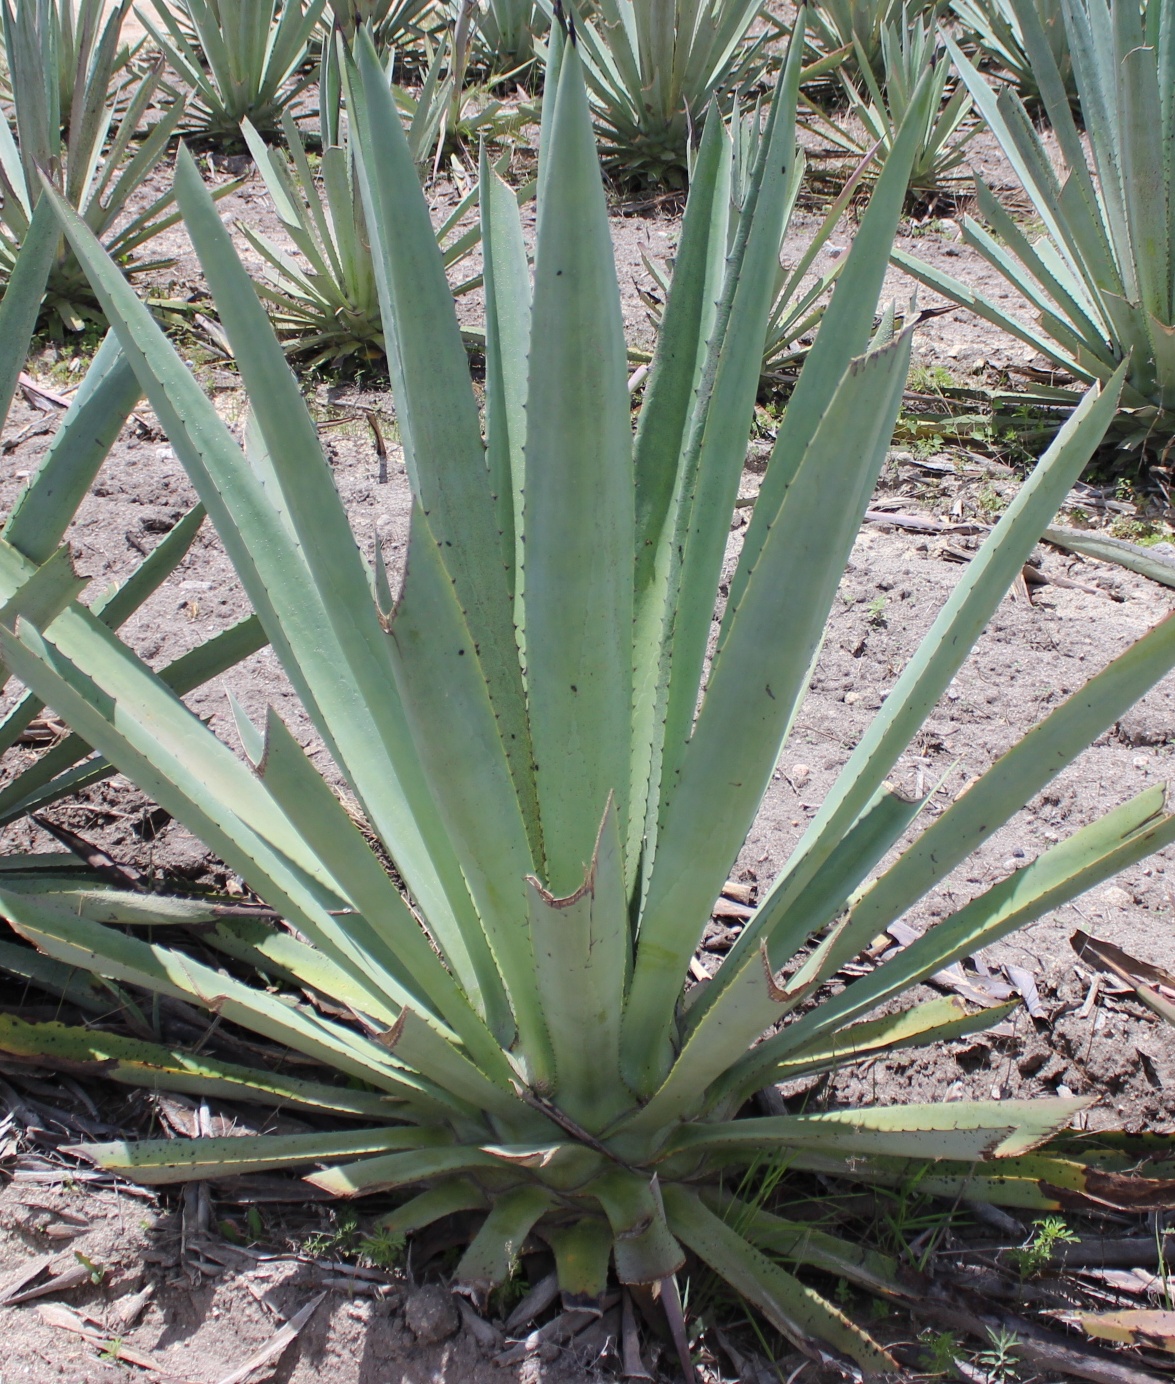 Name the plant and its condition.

agave, yellow
